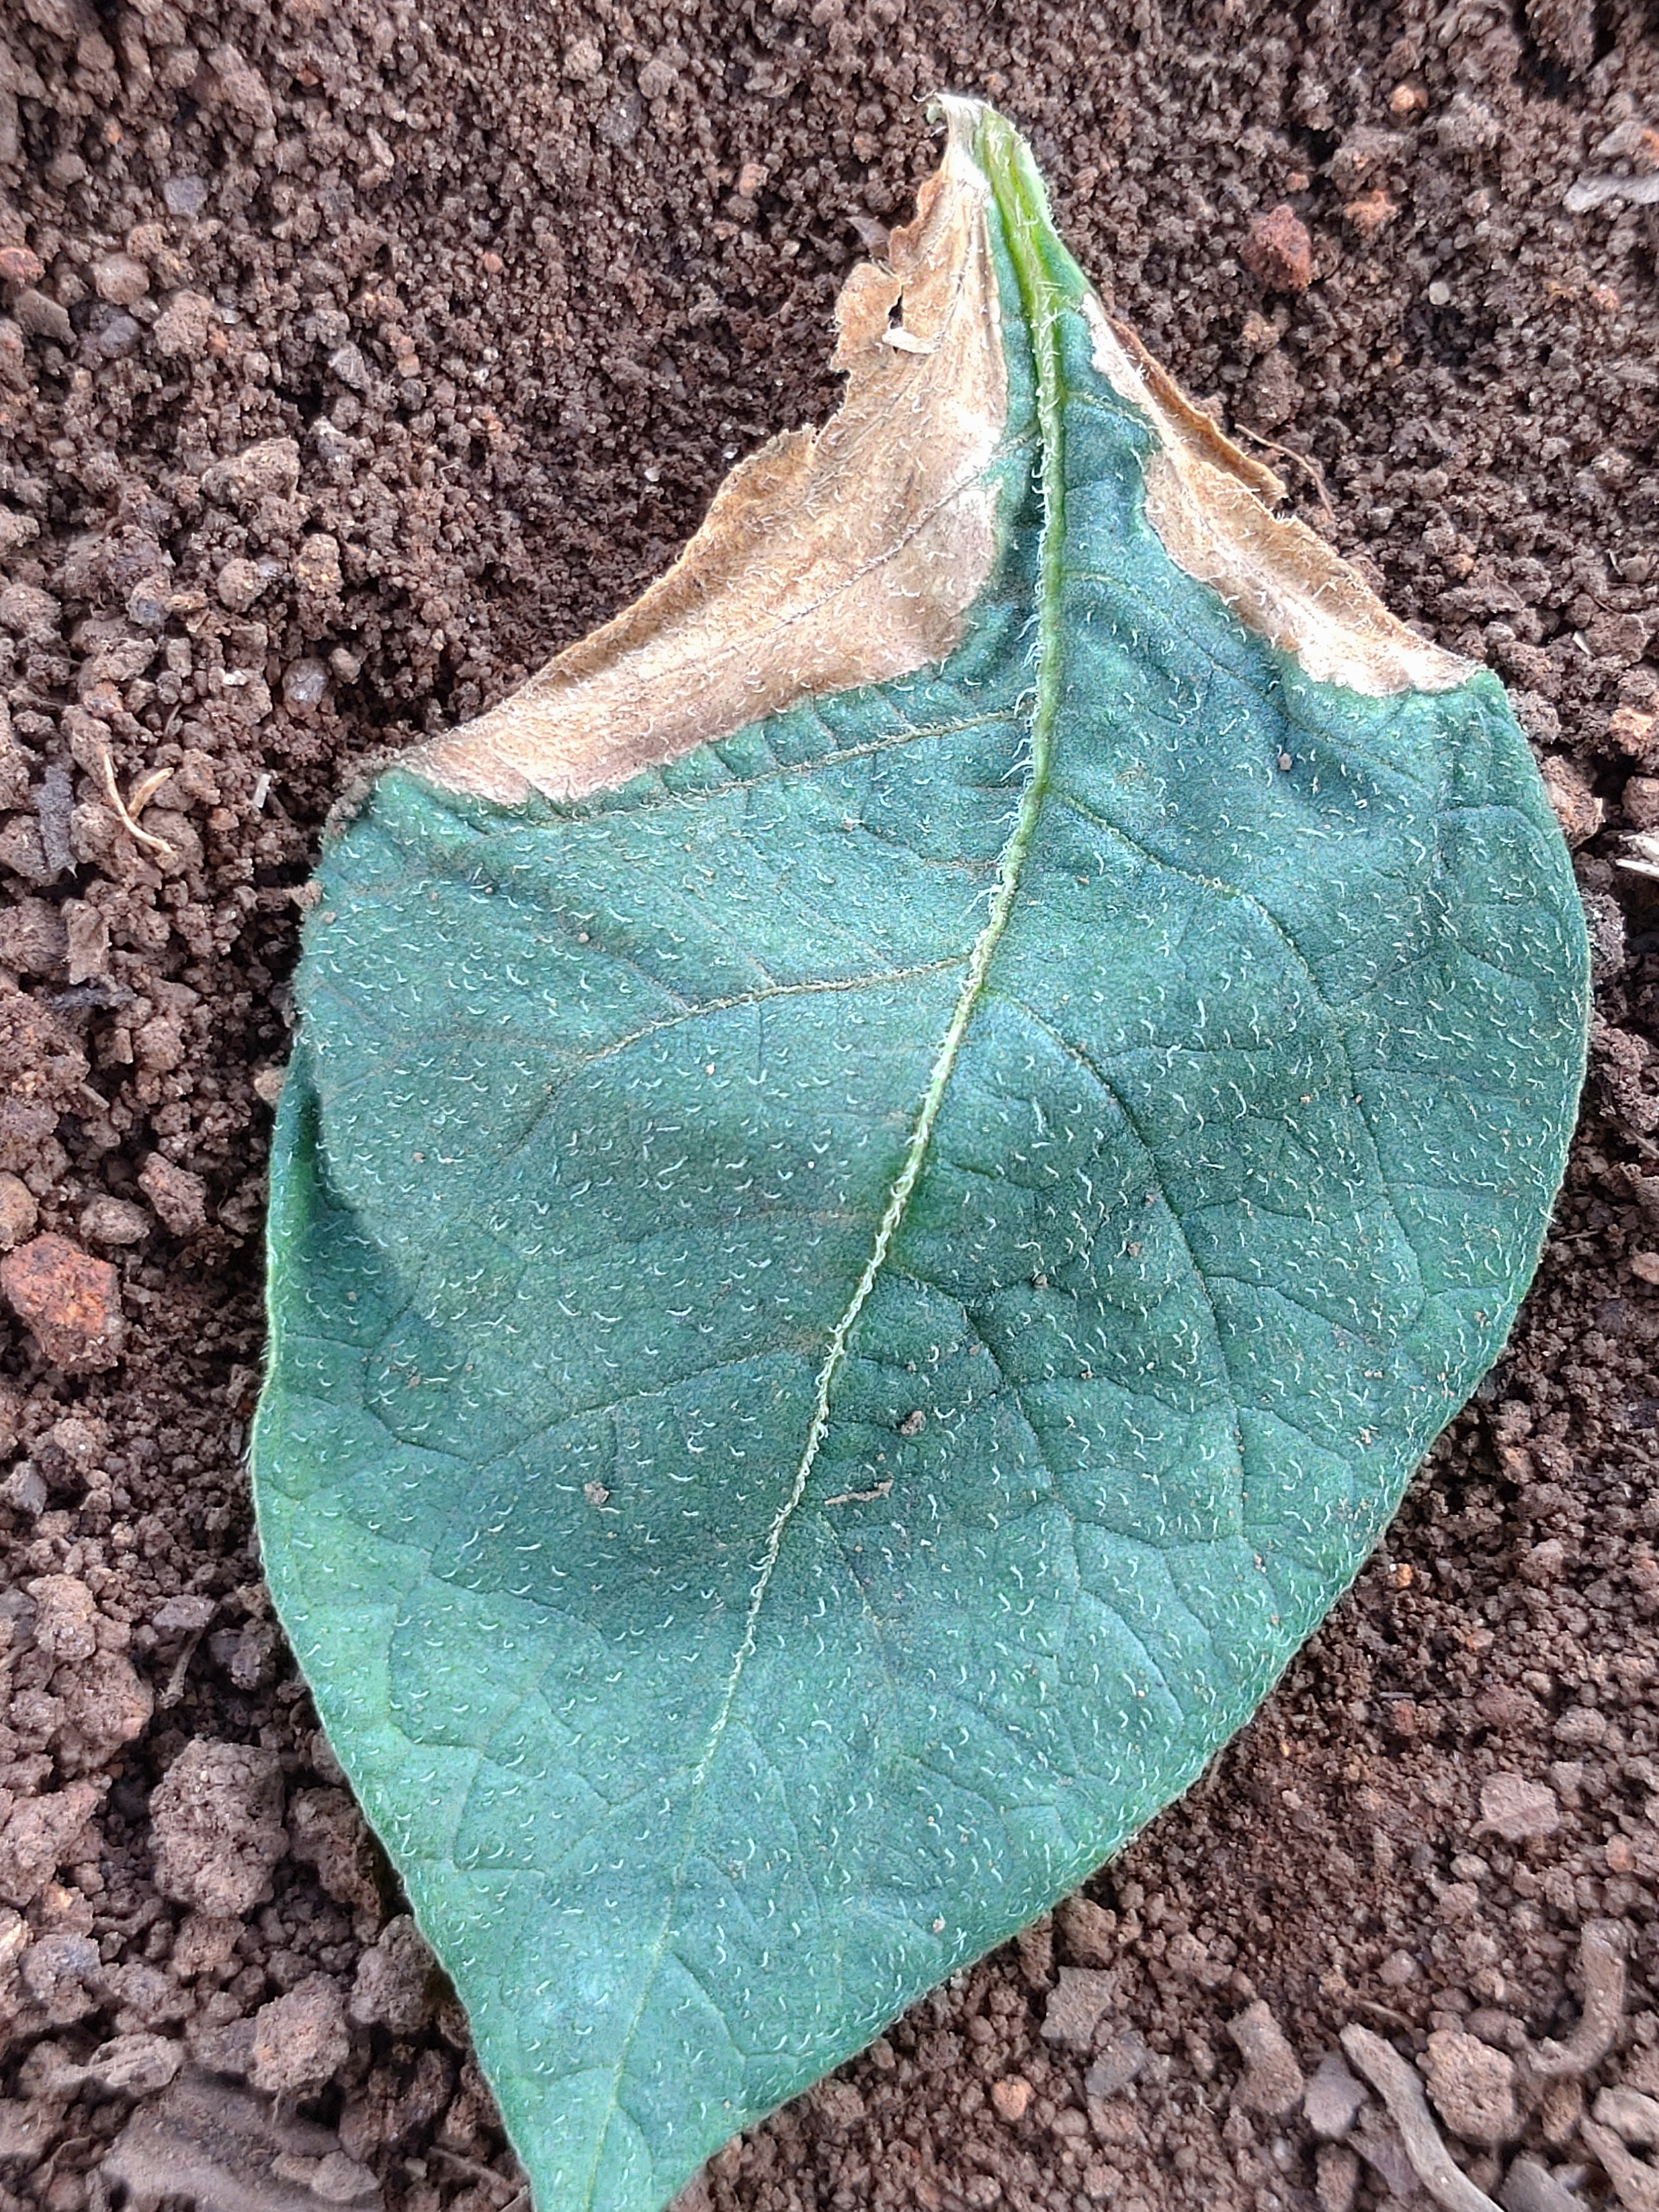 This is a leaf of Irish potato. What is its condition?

early blight
